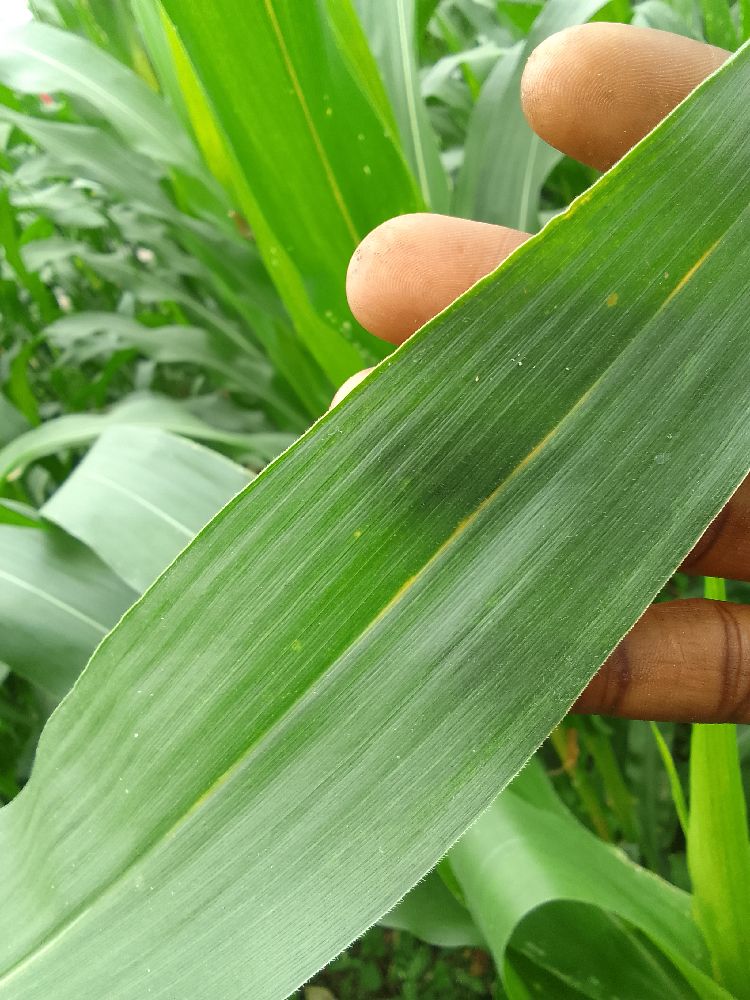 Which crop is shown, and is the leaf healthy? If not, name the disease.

maize, healthy
